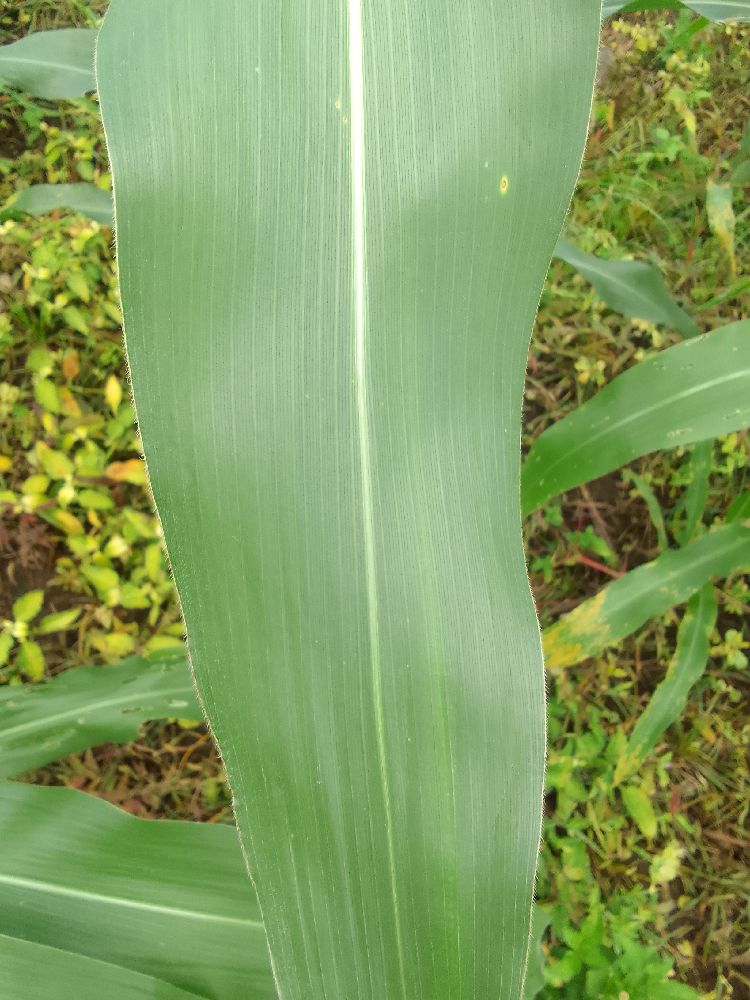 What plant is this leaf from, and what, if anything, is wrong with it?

maize, healthy
